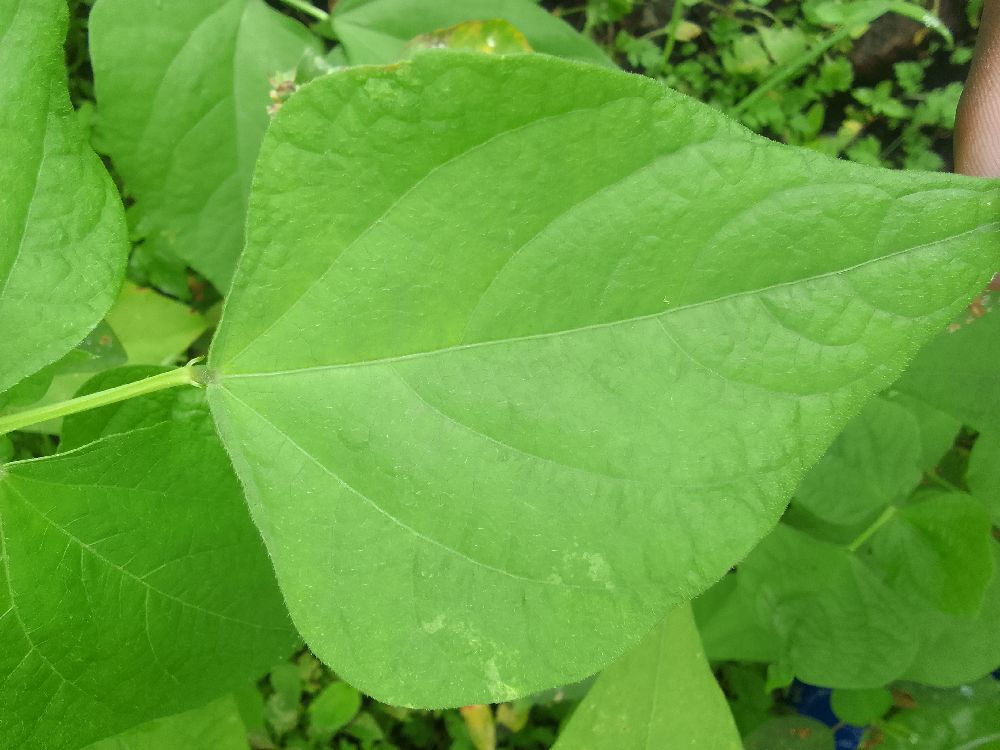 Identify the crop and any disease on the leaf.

common bean, healthy
